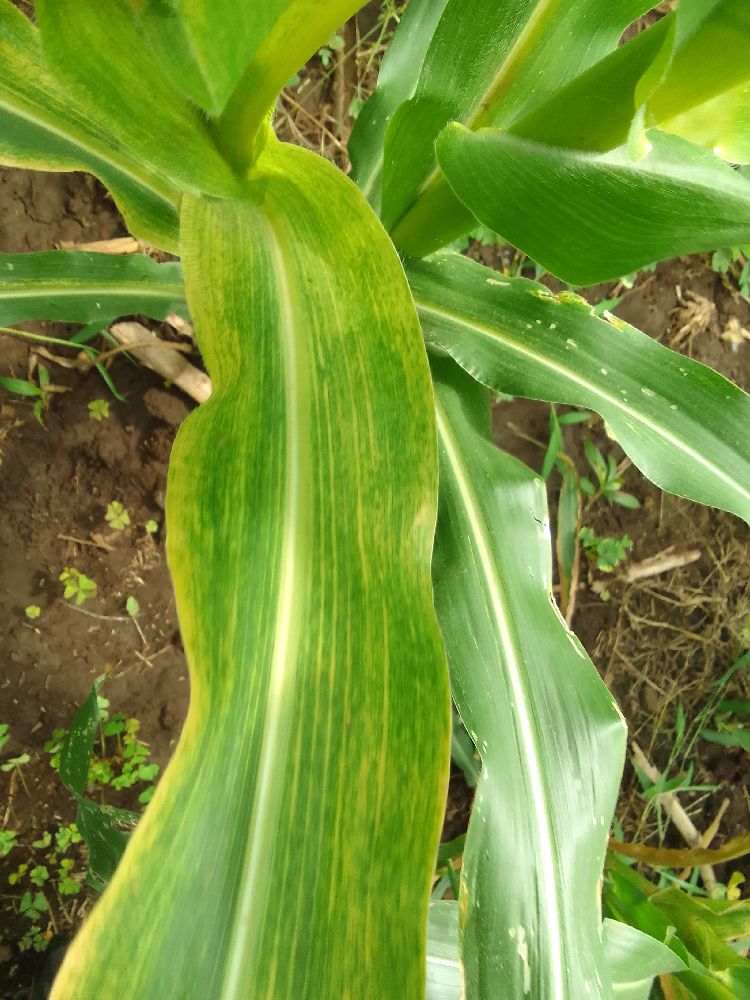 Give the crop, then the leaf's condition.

maize, maize lethal necrosis
